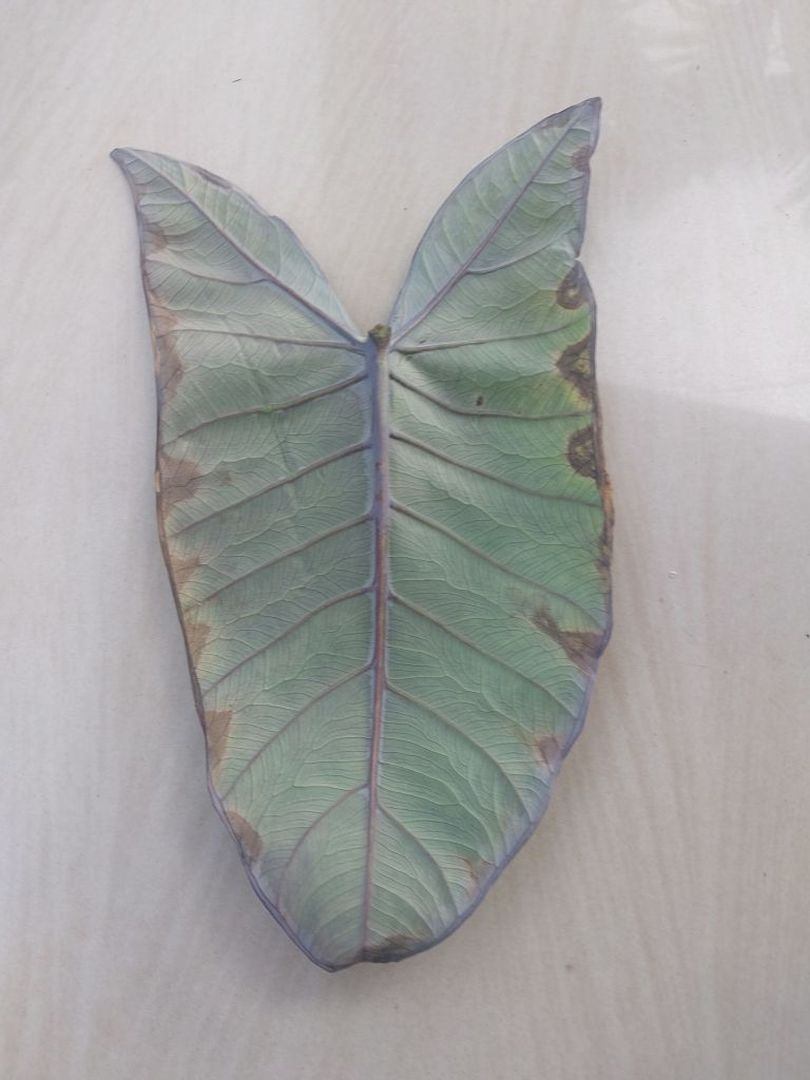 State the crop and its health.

taro, leaf blight
